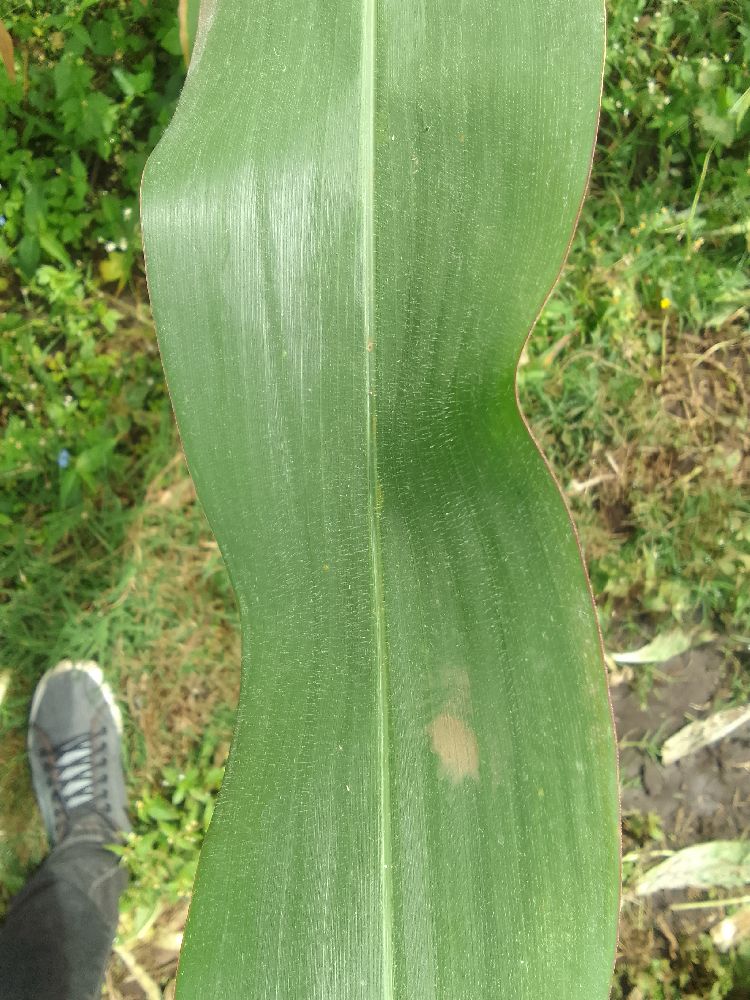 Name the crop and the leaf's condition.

maize, healthy
